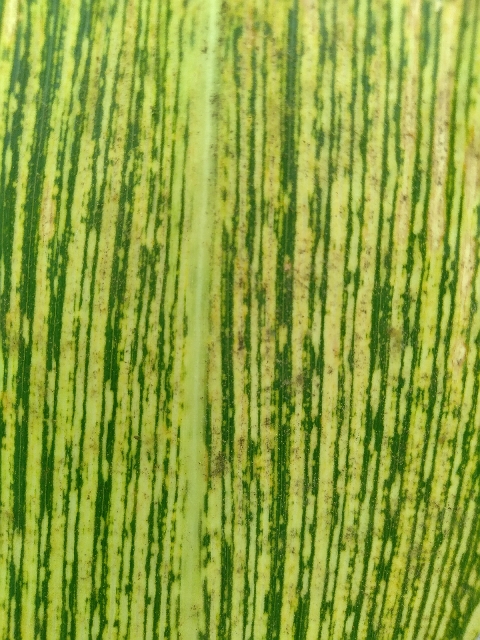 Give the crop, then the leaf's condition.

maize, maize streak virus
